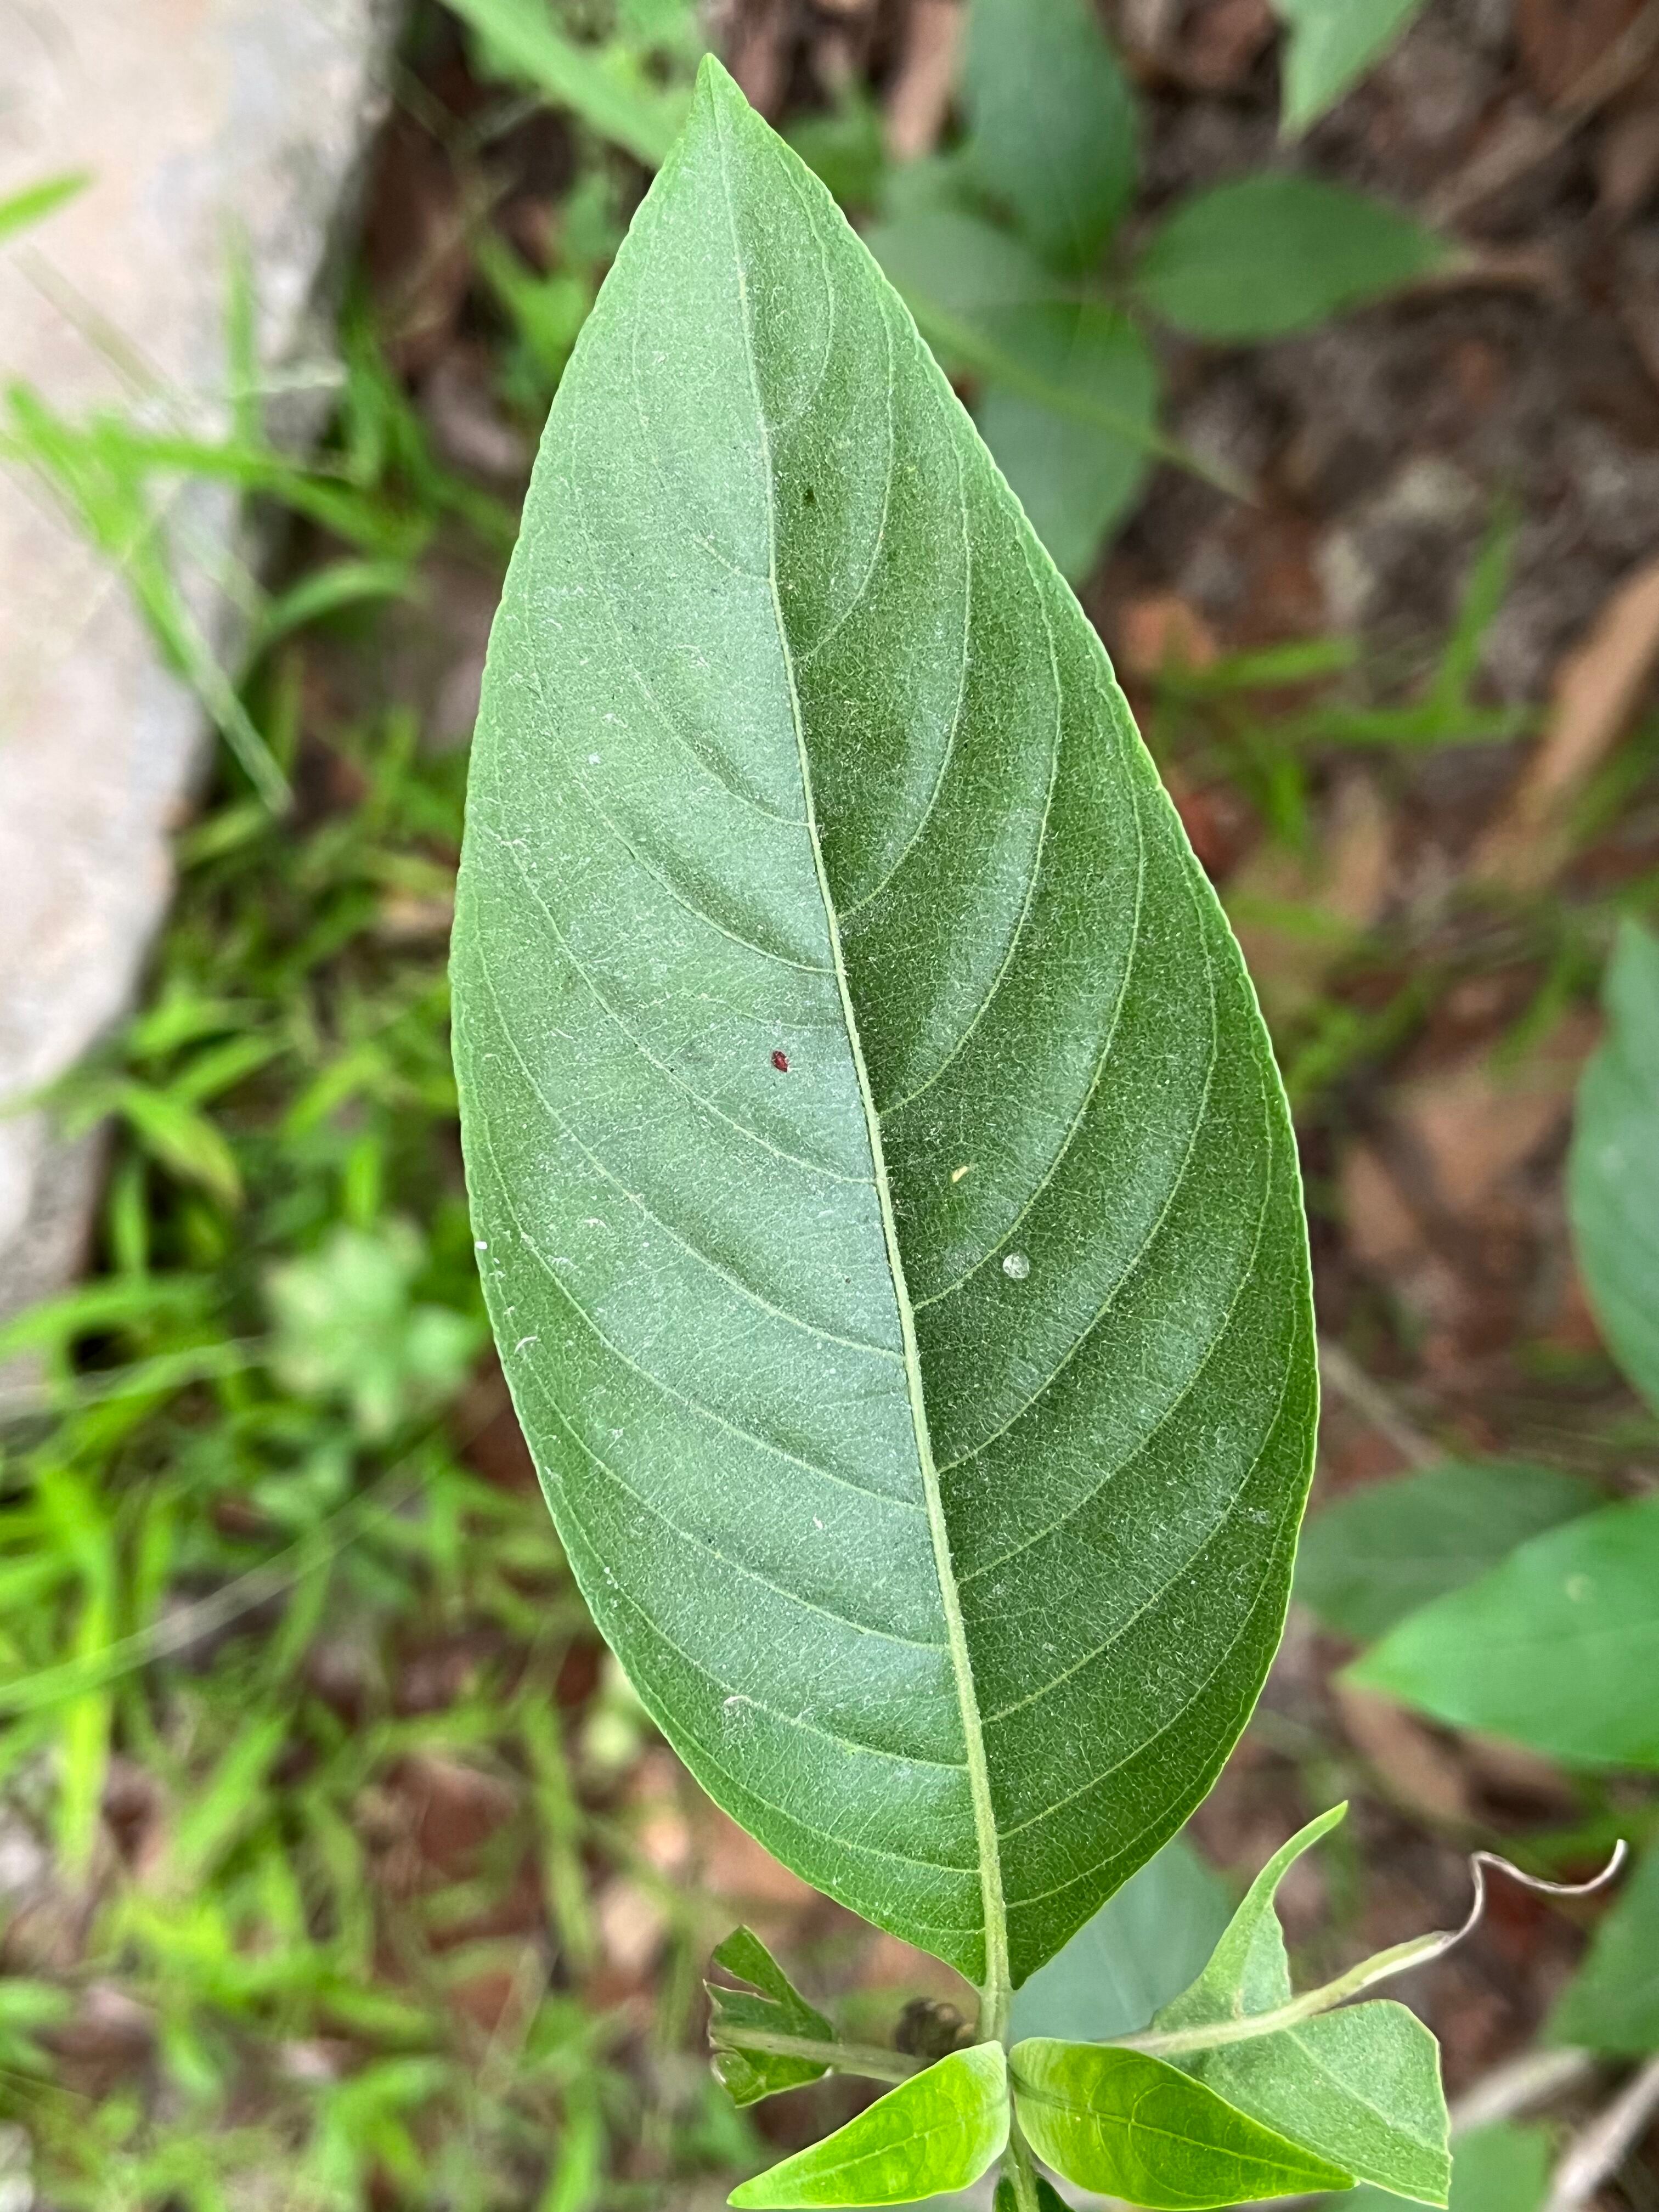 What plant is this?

vasaka
